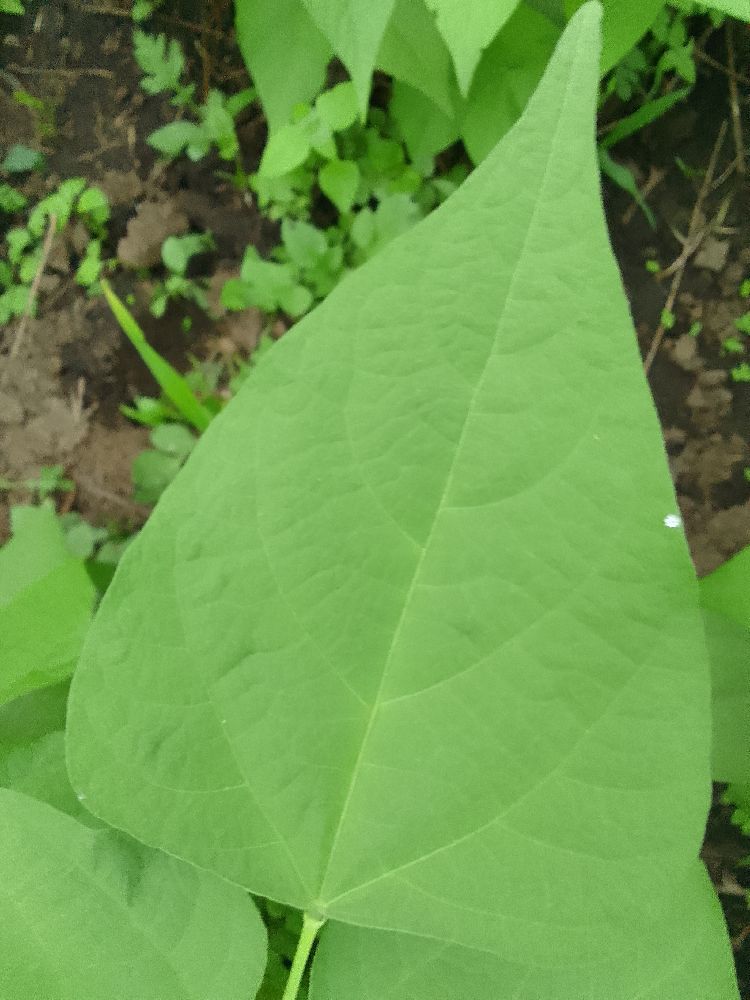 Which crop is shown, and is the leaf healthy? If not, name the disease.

common bean, healthy
